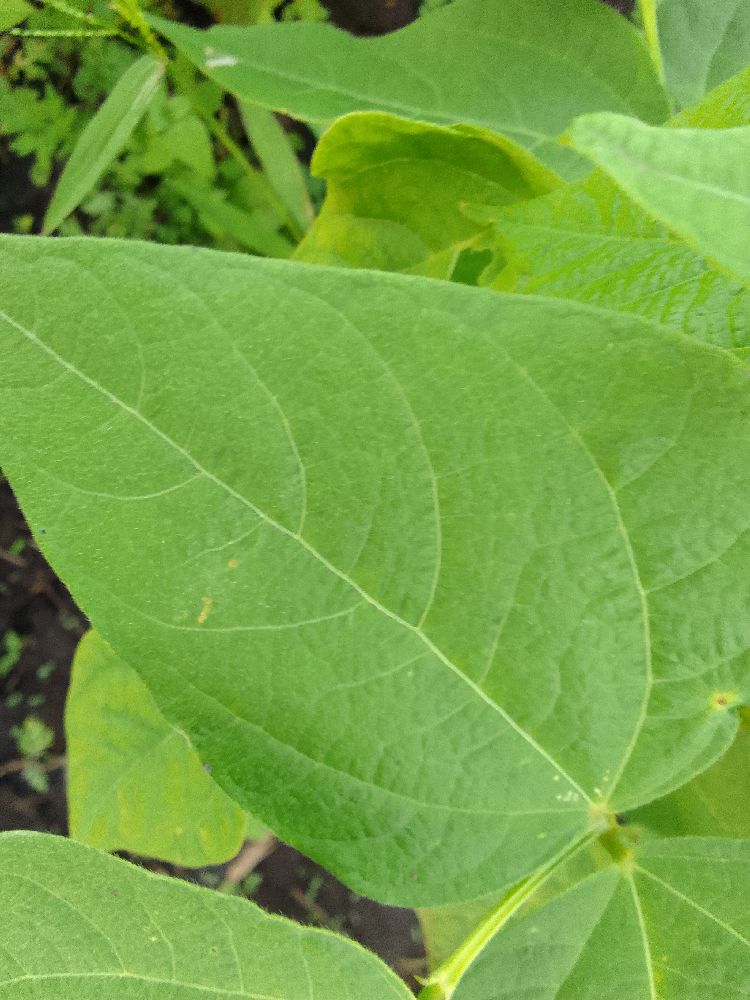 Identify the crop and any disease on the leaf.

common bean, healthy
